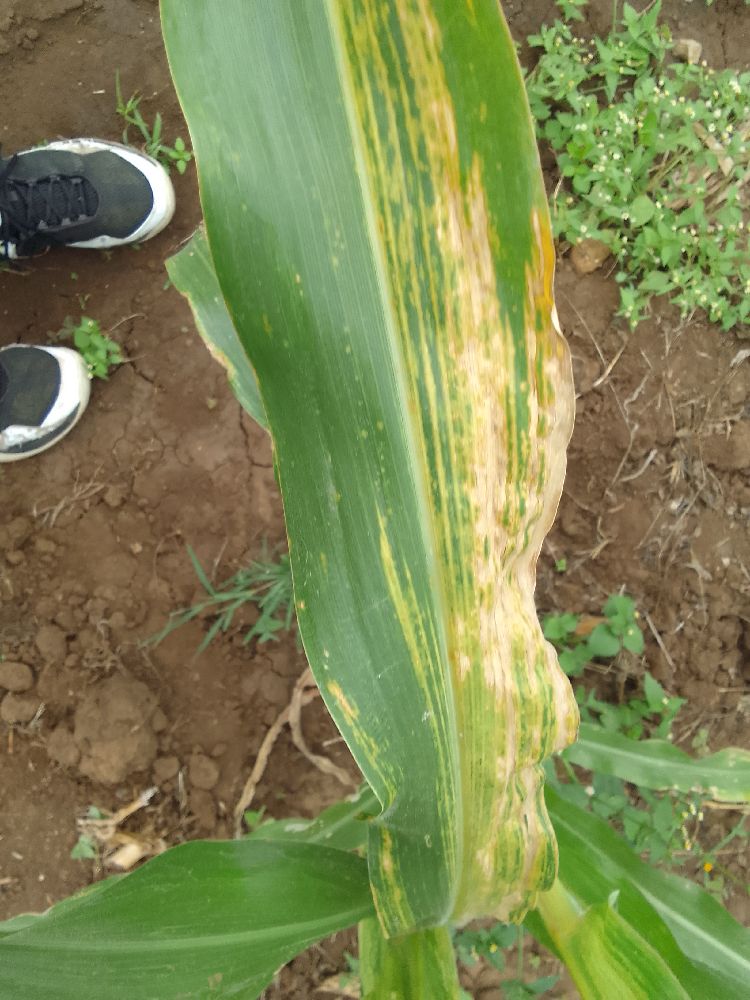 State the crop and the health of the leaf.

maize, maize lethal necrosis
